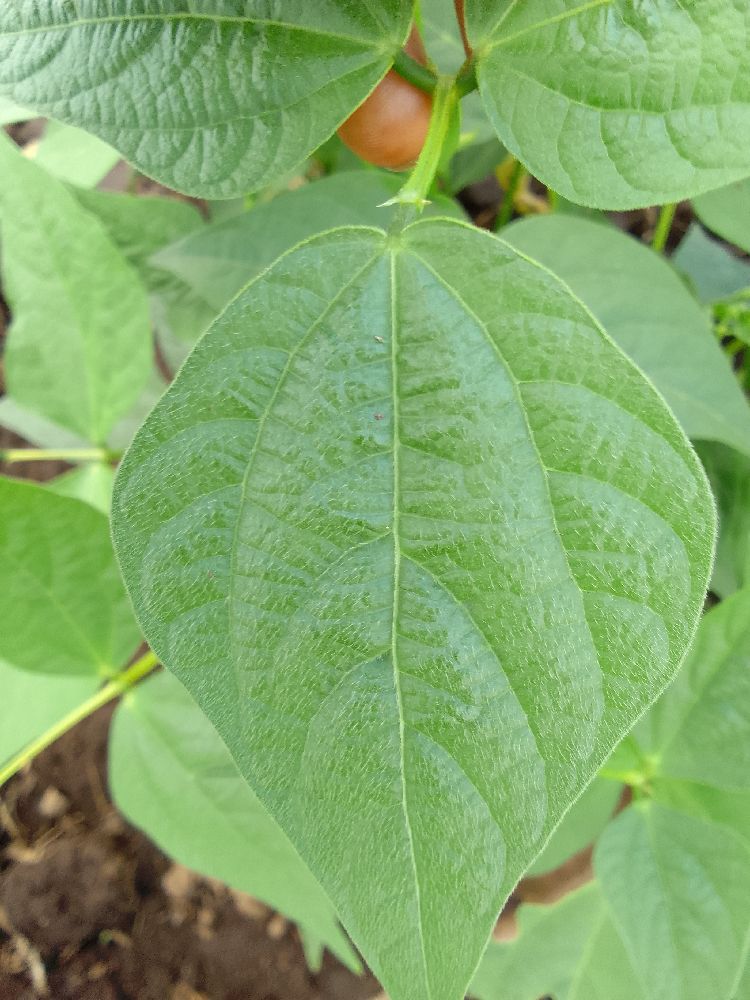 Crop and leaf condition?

common bean, healthy
